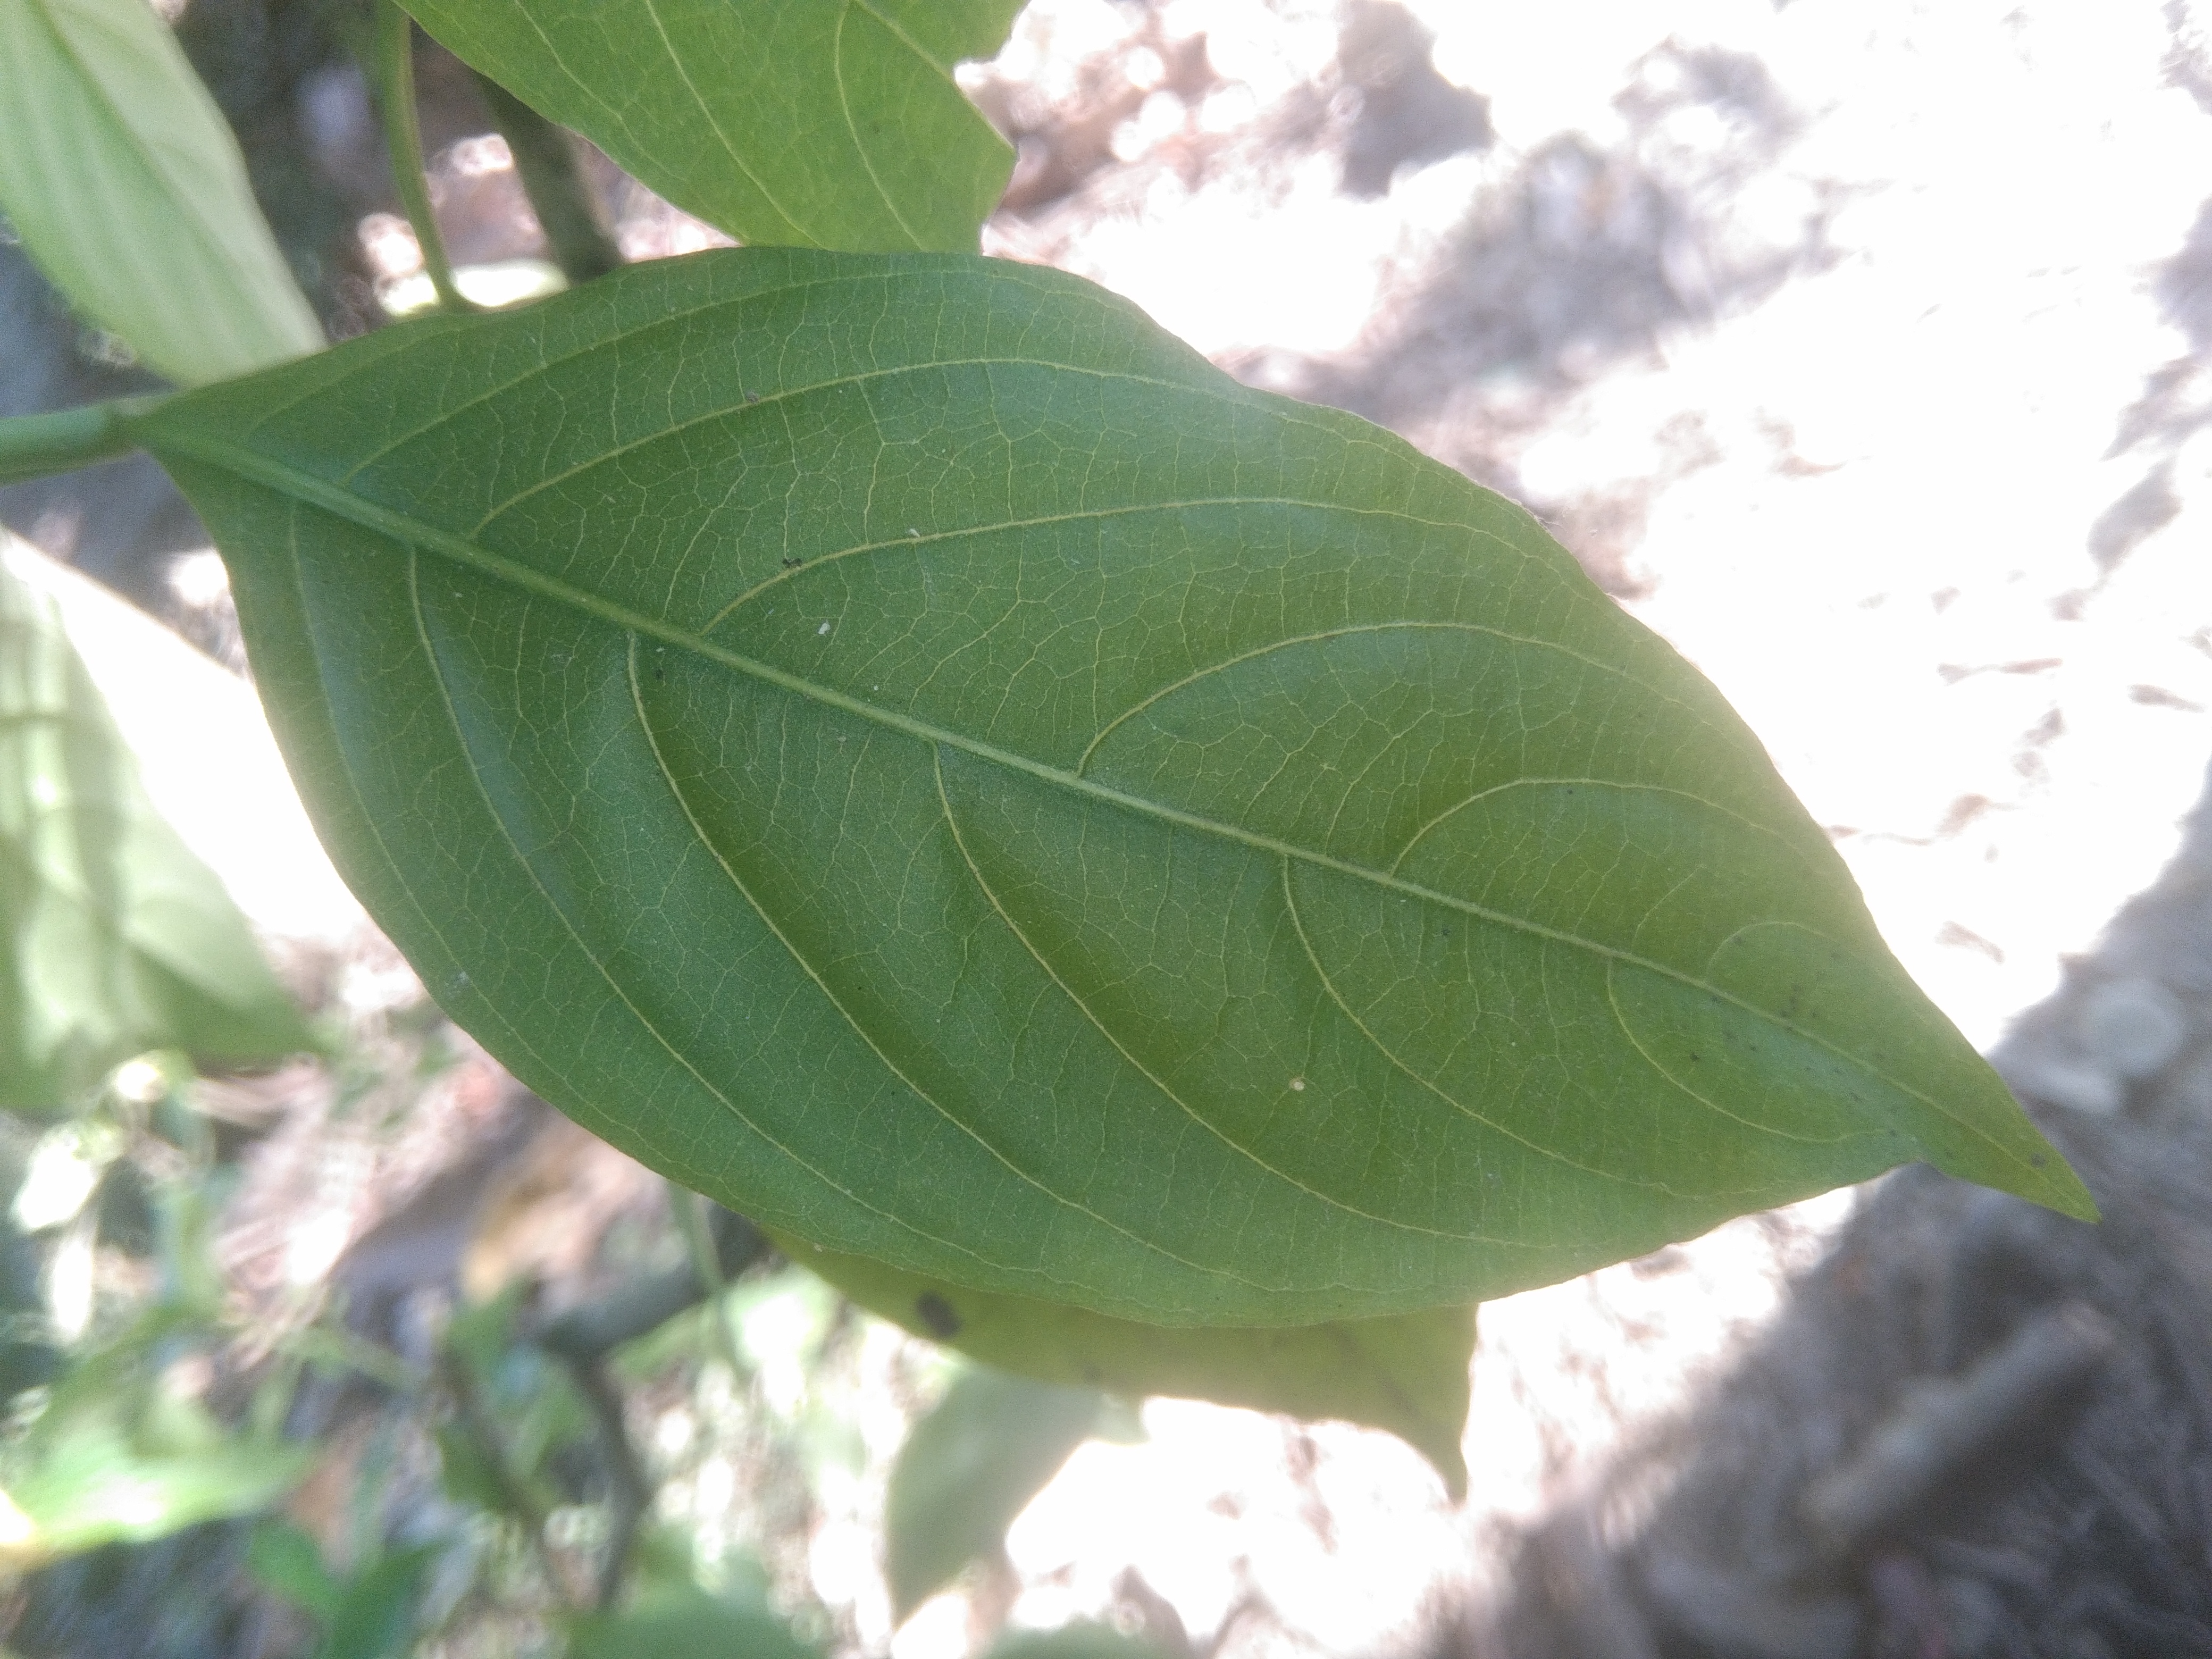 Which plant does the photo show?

vasaka
